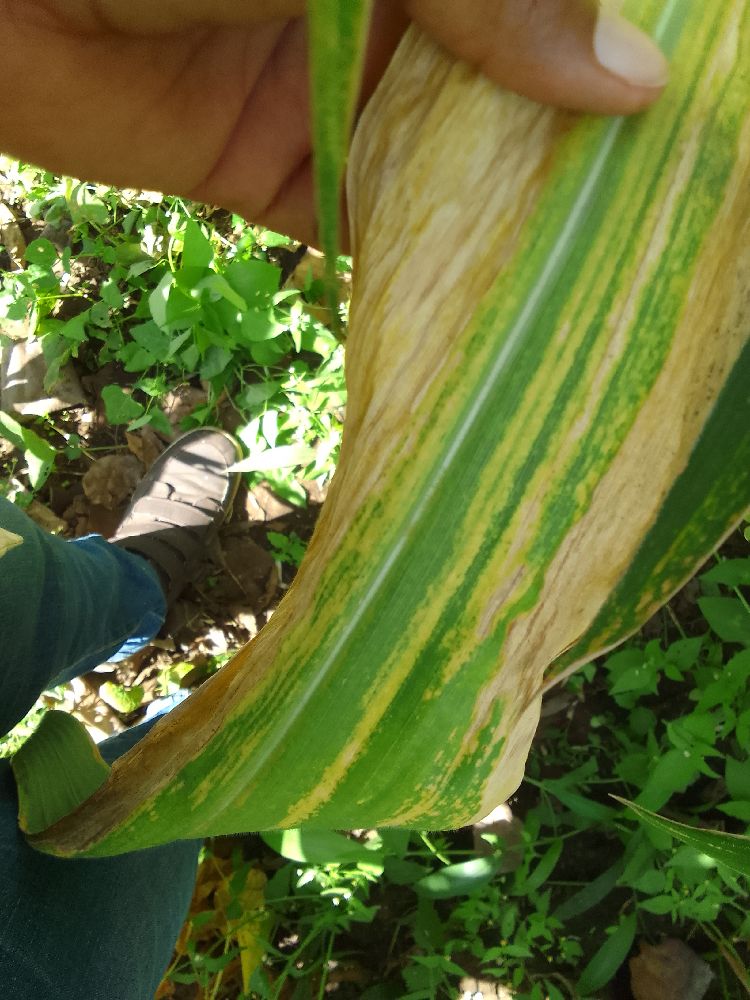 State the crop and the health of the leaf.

maize, maize lethal necrosis
